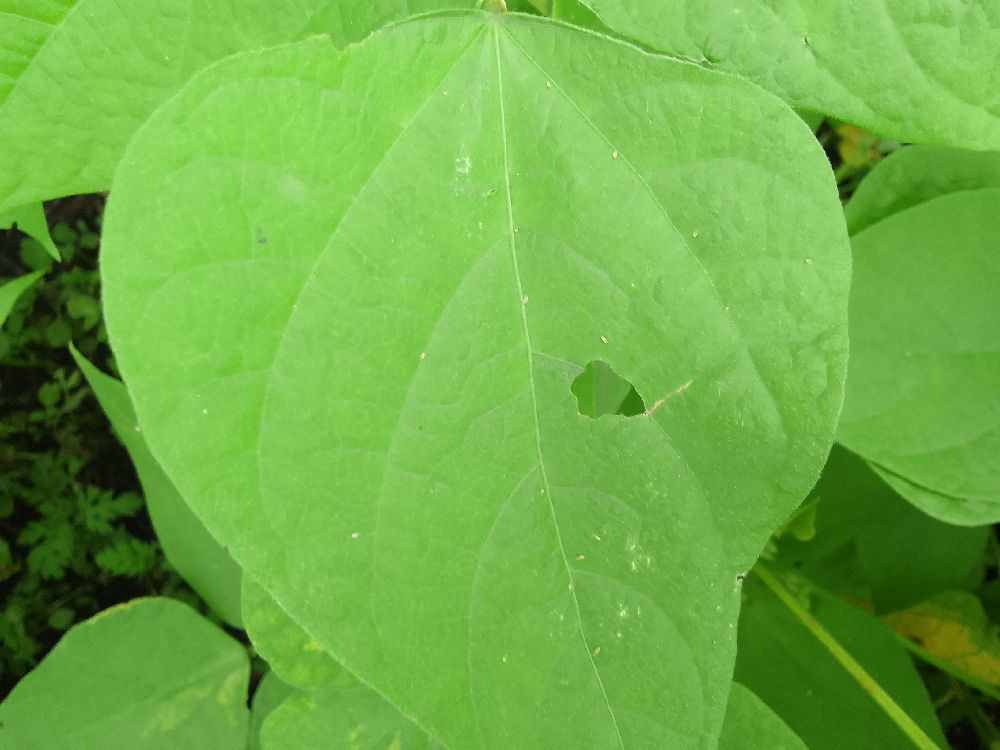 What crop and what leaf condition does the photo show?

common bean, healthy
